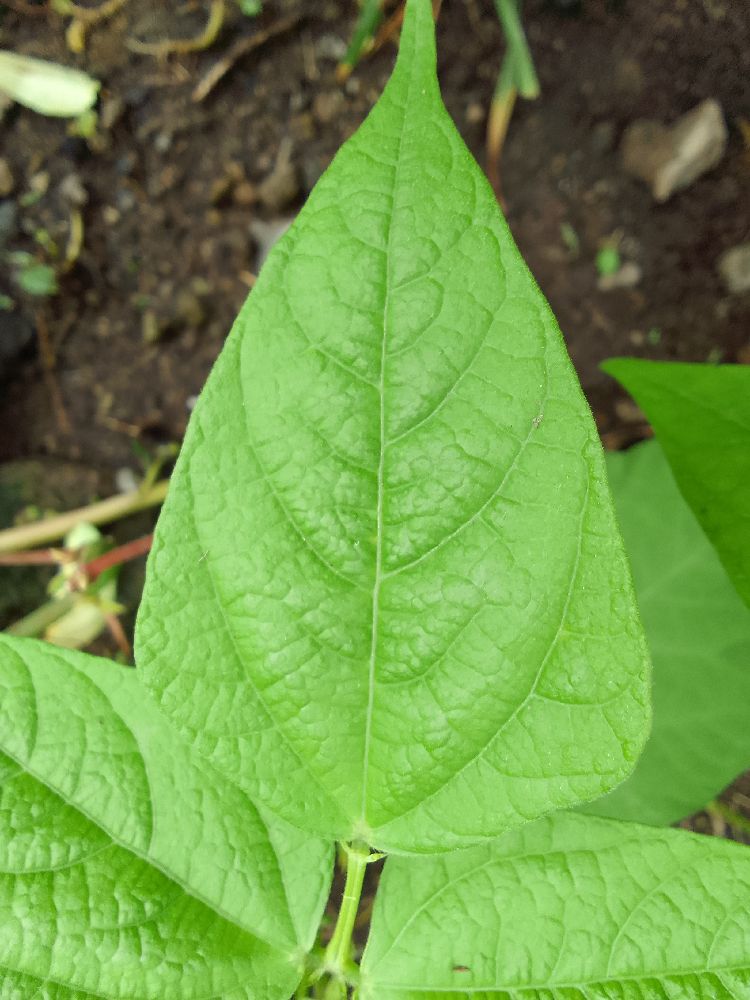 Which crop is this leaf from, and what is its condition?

common bean, healthy
